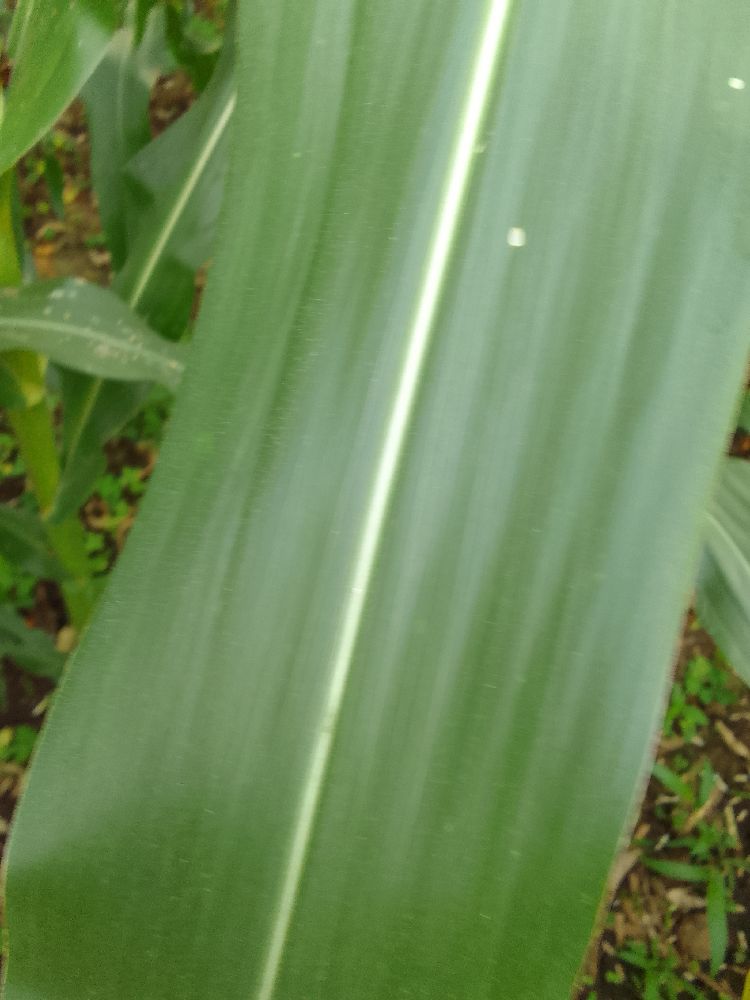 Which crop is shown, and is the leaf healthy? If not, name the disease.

maize, healthy
